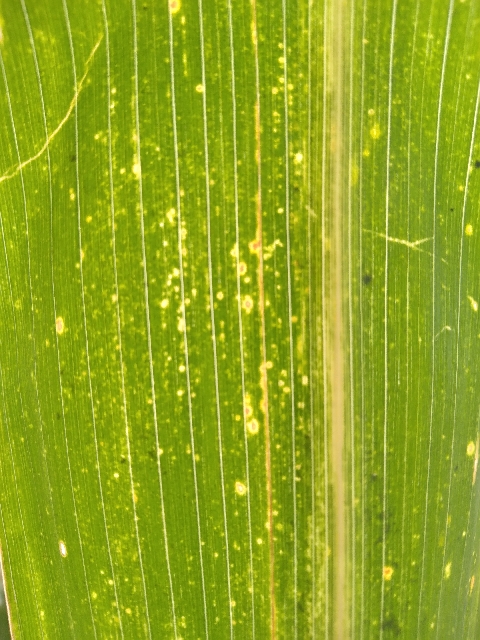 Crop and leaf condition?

maize, maize lethal necrosis
